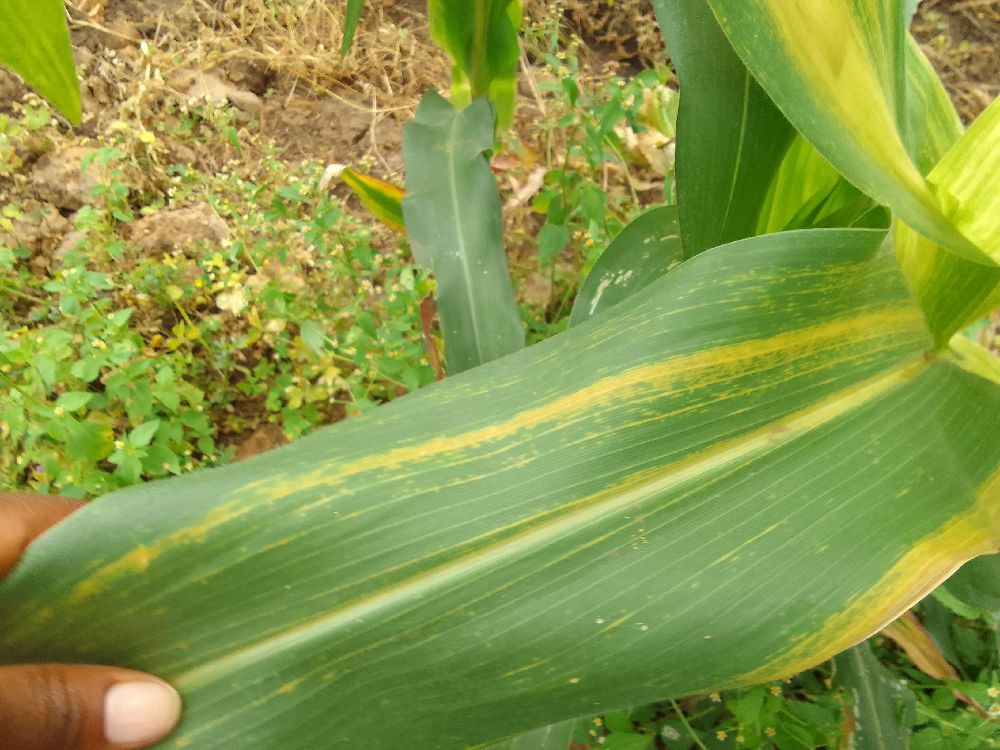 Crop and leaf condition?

maize, maize lethal necrosis
